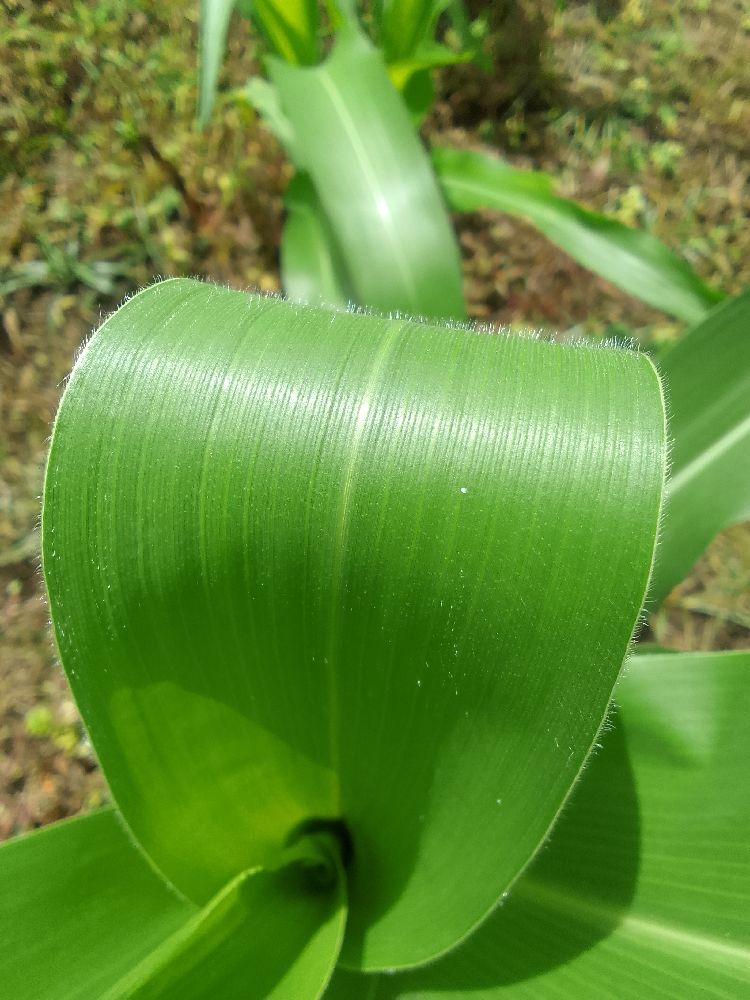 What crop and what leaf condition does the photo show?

maize, healthy
